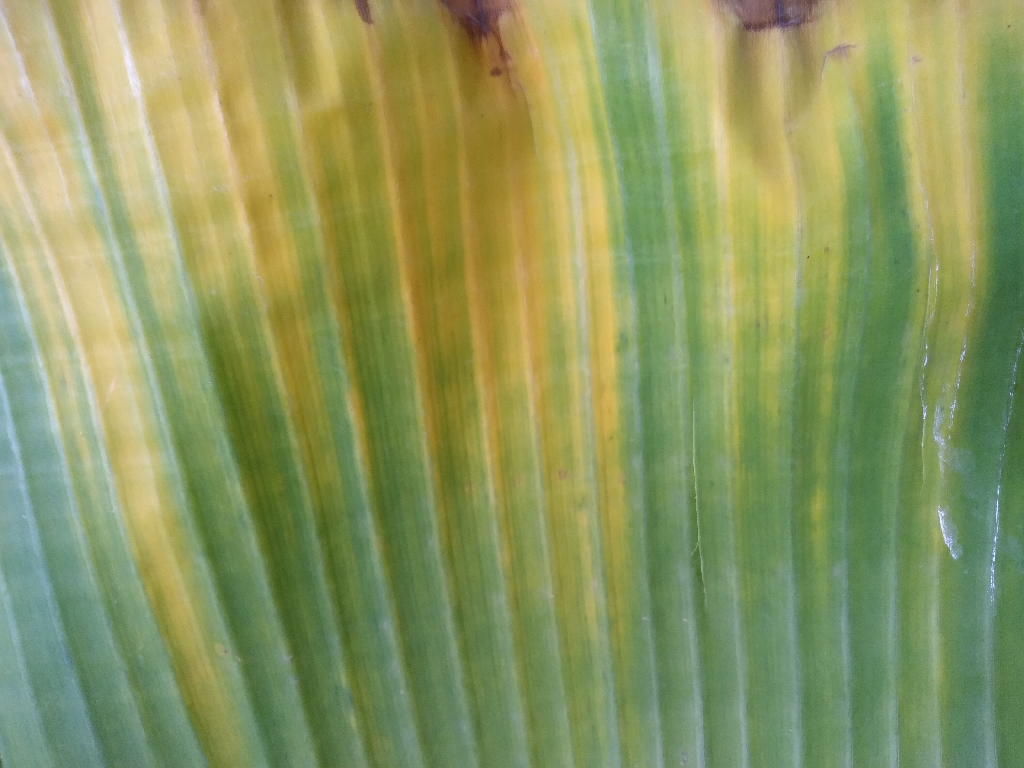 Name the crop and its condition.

banana, fusarium wilt race 1
